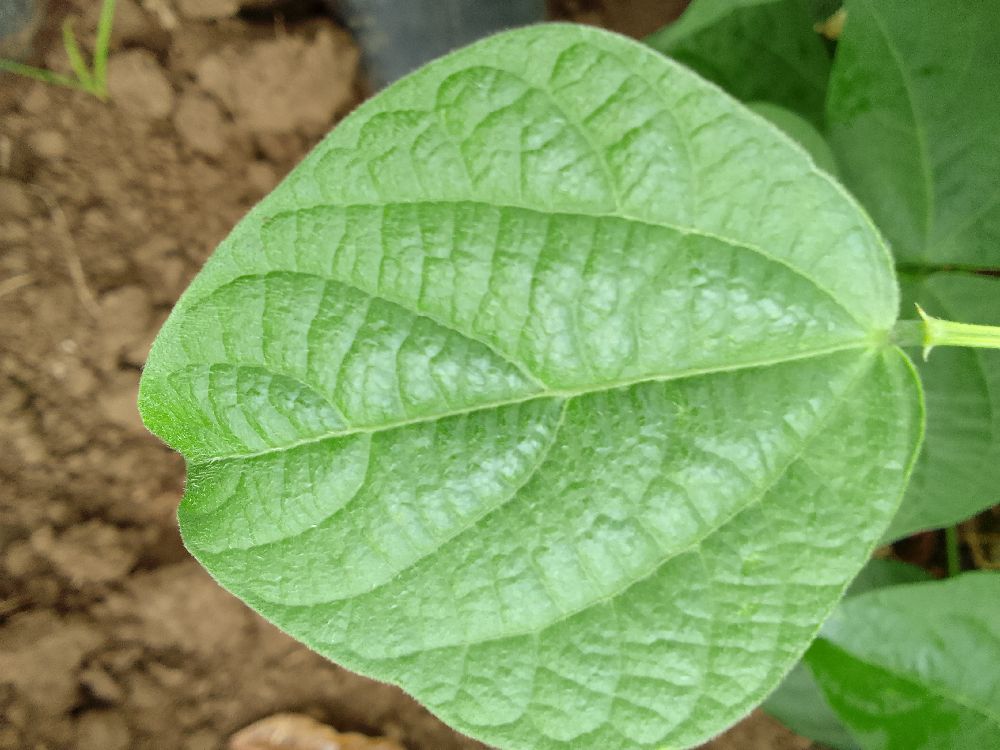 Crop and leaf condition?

common bean, healthy
